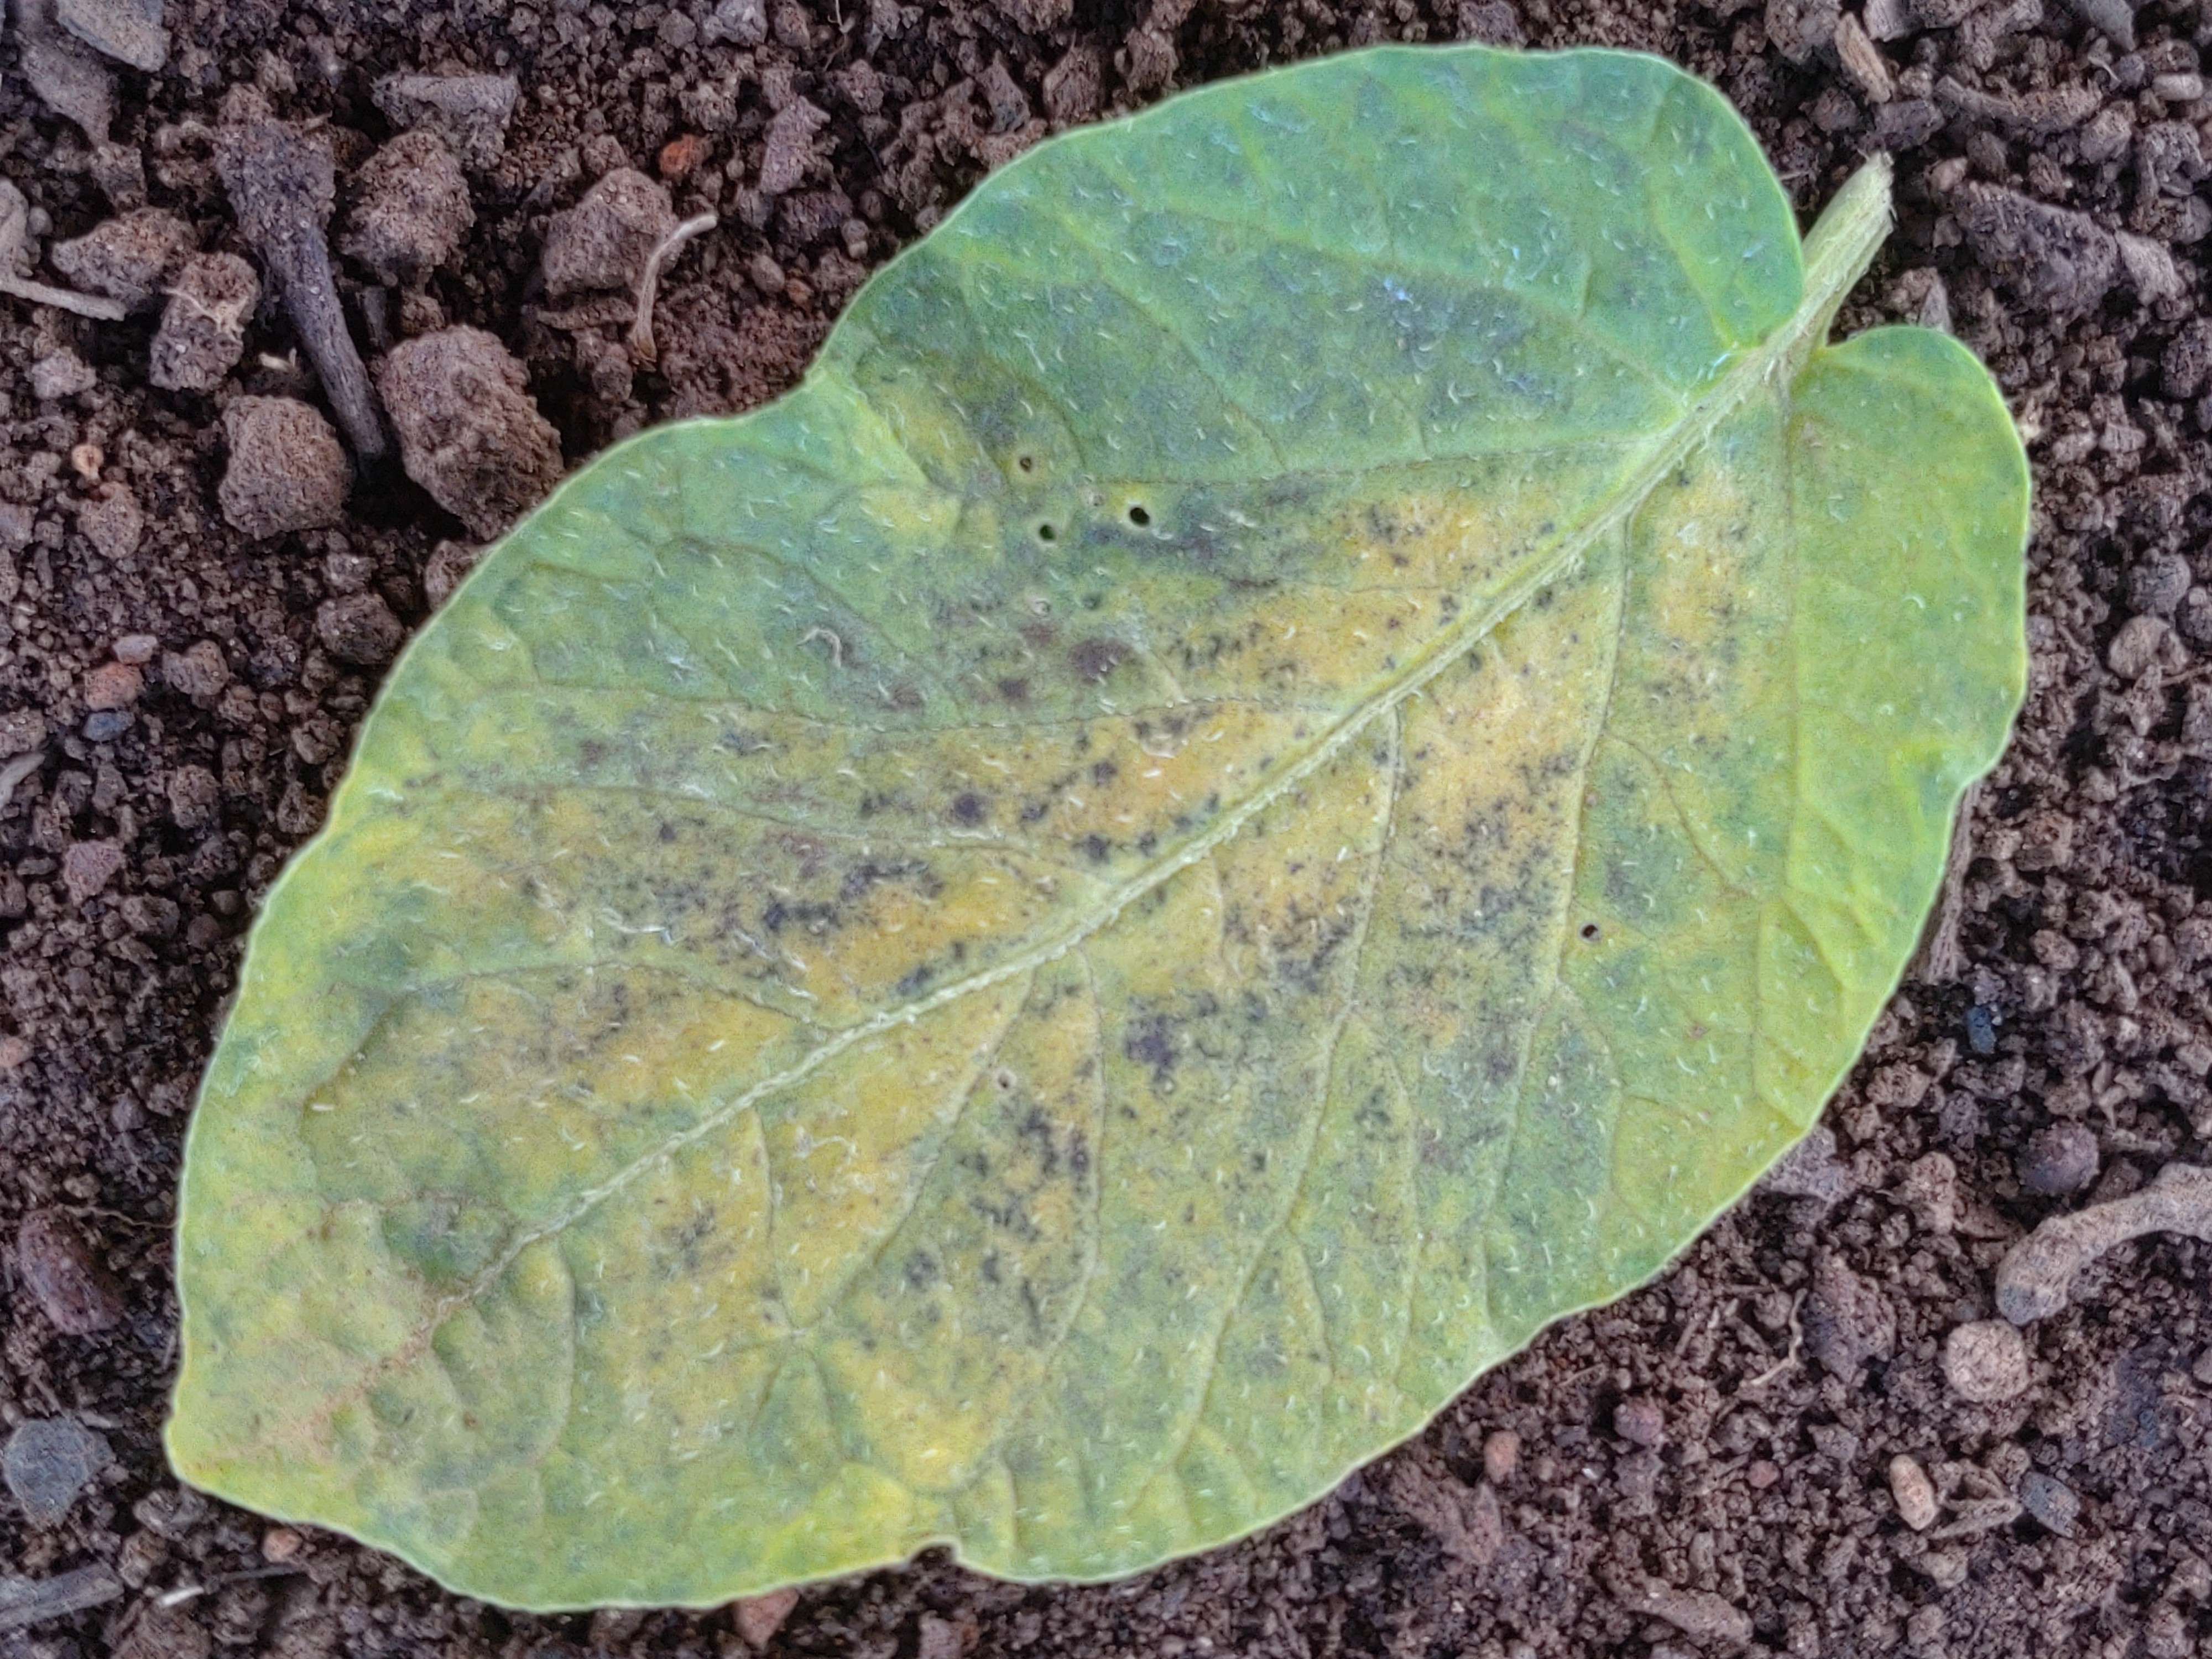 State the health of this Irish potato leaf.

late blight
